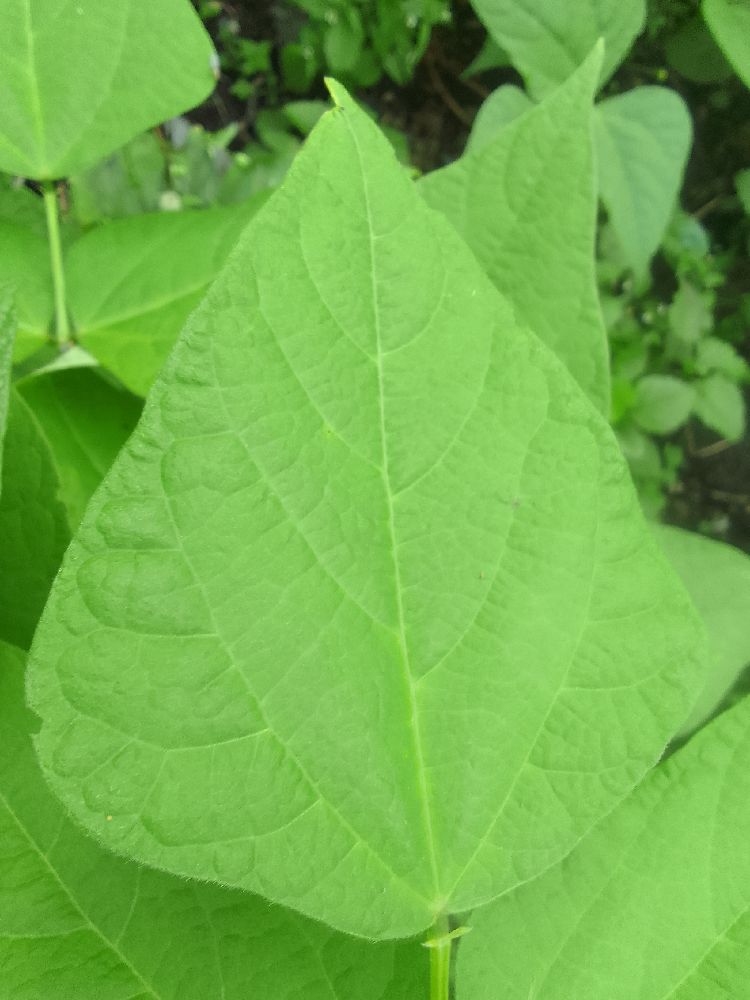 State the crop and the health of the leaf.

common bean, healthy
